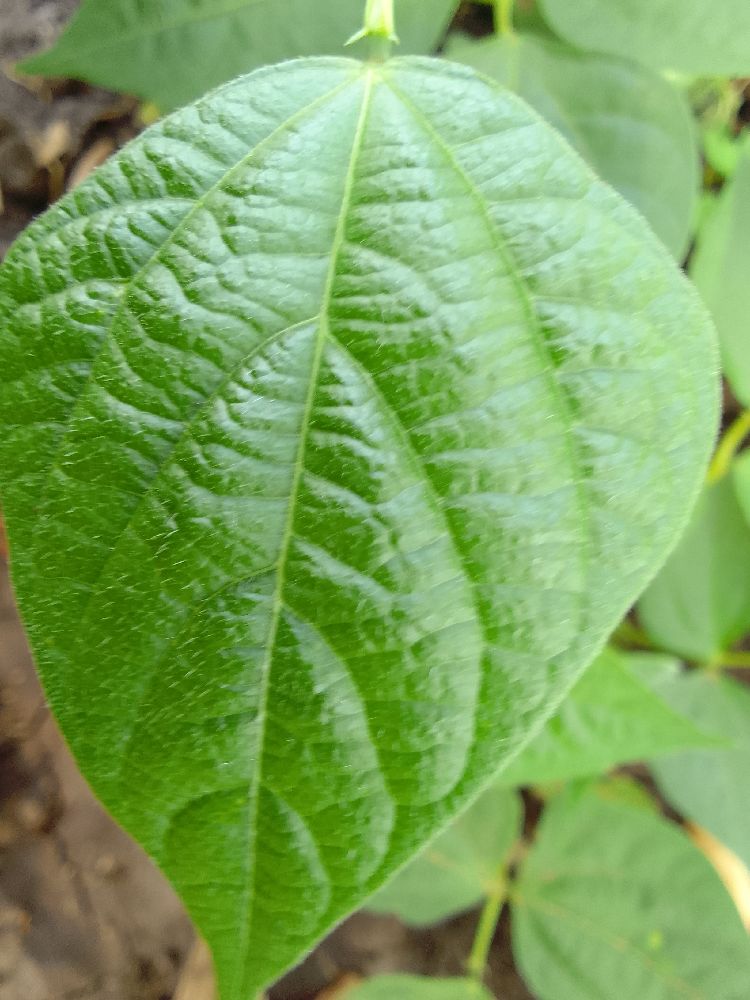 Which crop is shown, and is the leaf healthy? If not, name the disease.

common bean, healthy
